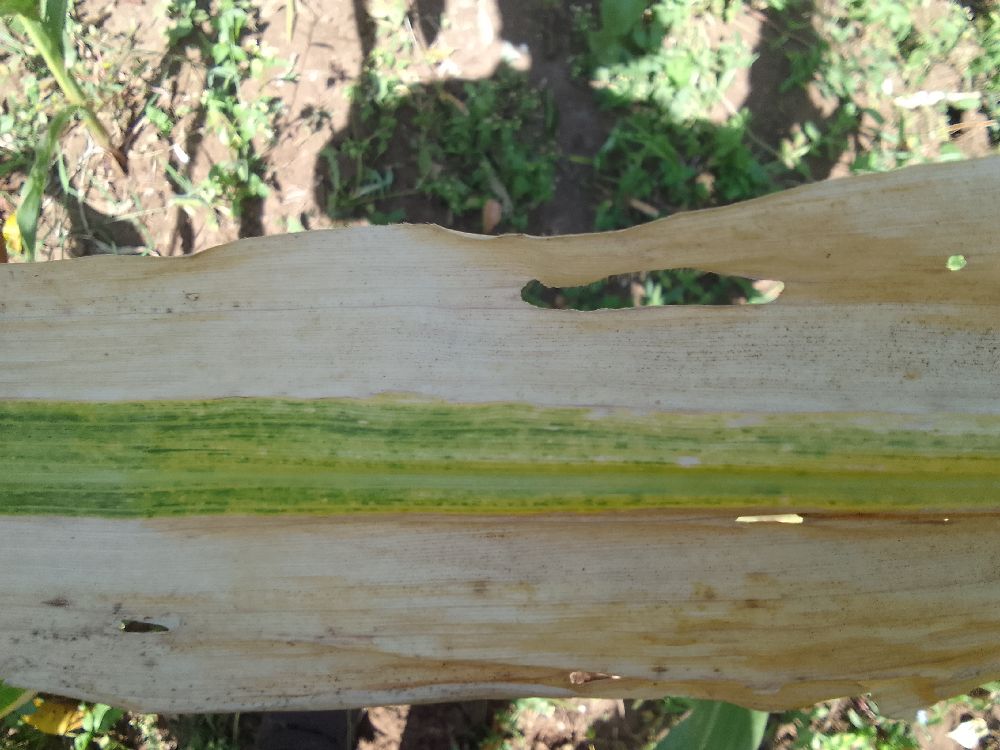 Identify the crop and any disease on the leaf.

maize, maize lethal necrosis
